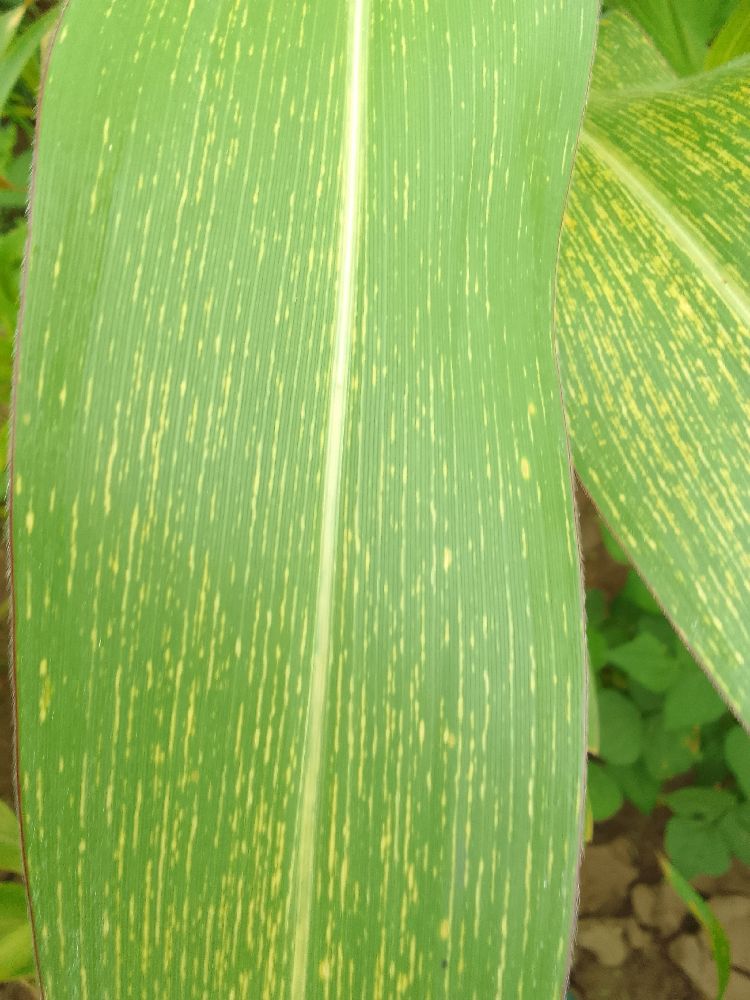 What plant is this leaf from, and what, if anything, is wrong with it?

maize, maize streak virus
